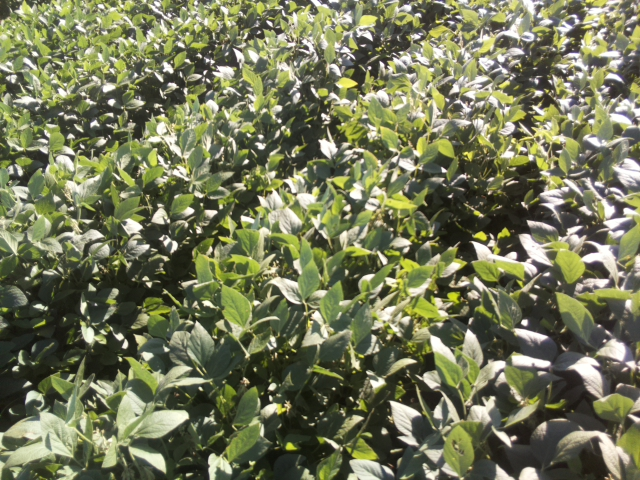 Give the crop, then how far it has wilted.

soybean, leaflets folding inward at secondary pulvinus with no turgor loss in leaflets or petioles
